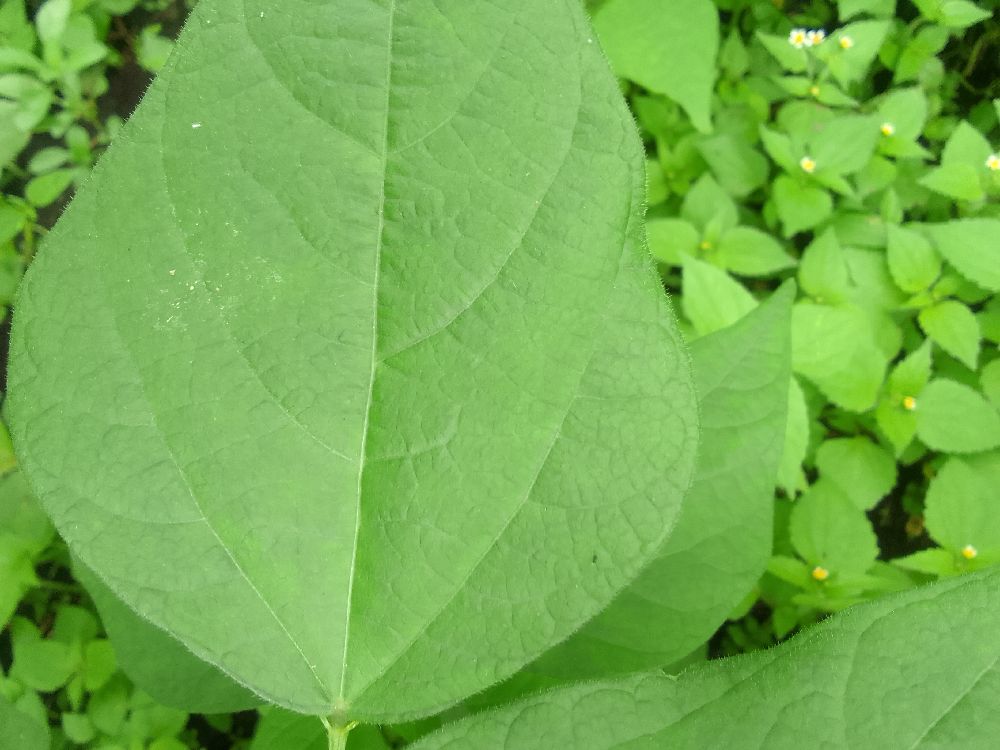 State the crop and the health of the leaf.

common bean, healthy
